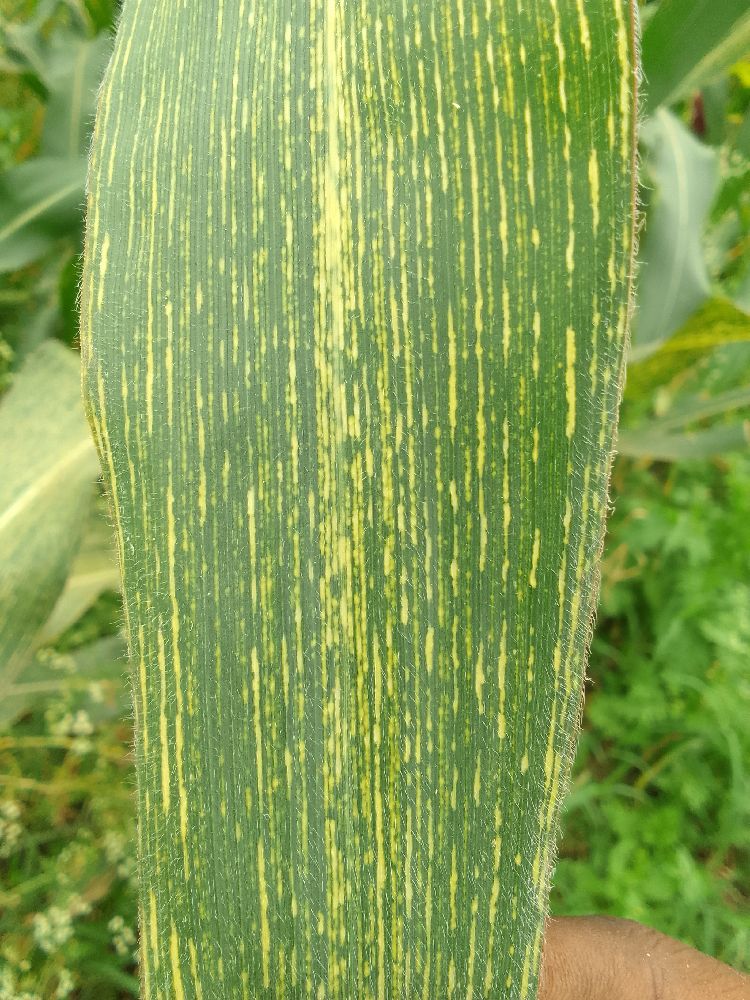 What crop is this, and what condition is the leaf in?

maize, maize streak virus
